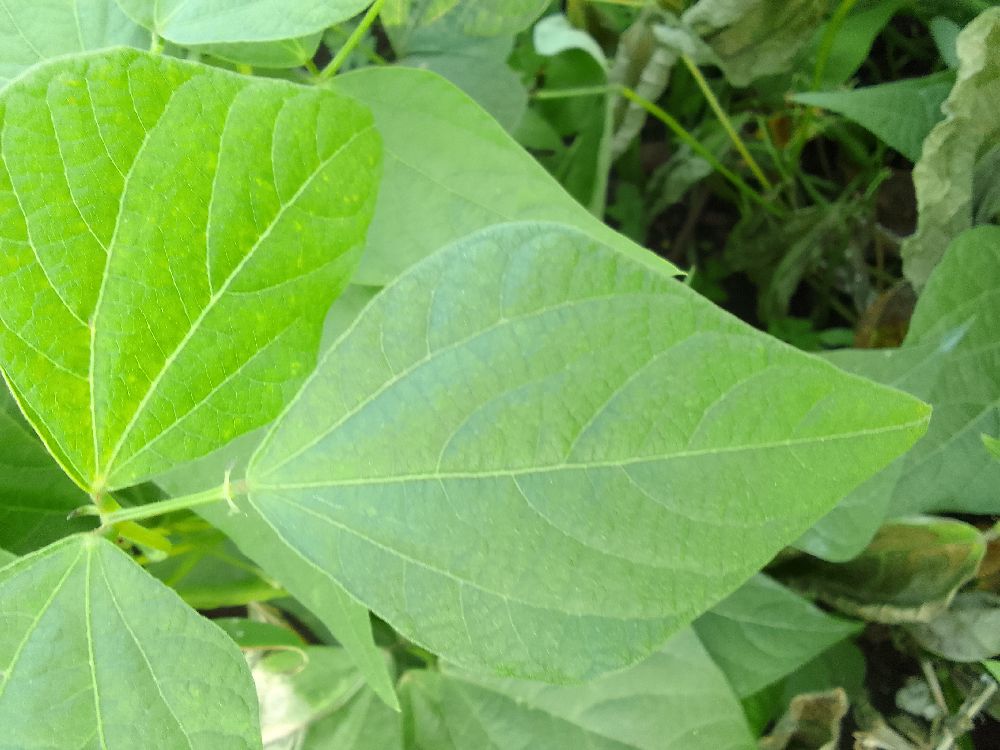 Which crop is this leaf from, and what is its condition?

common bean, healthy
